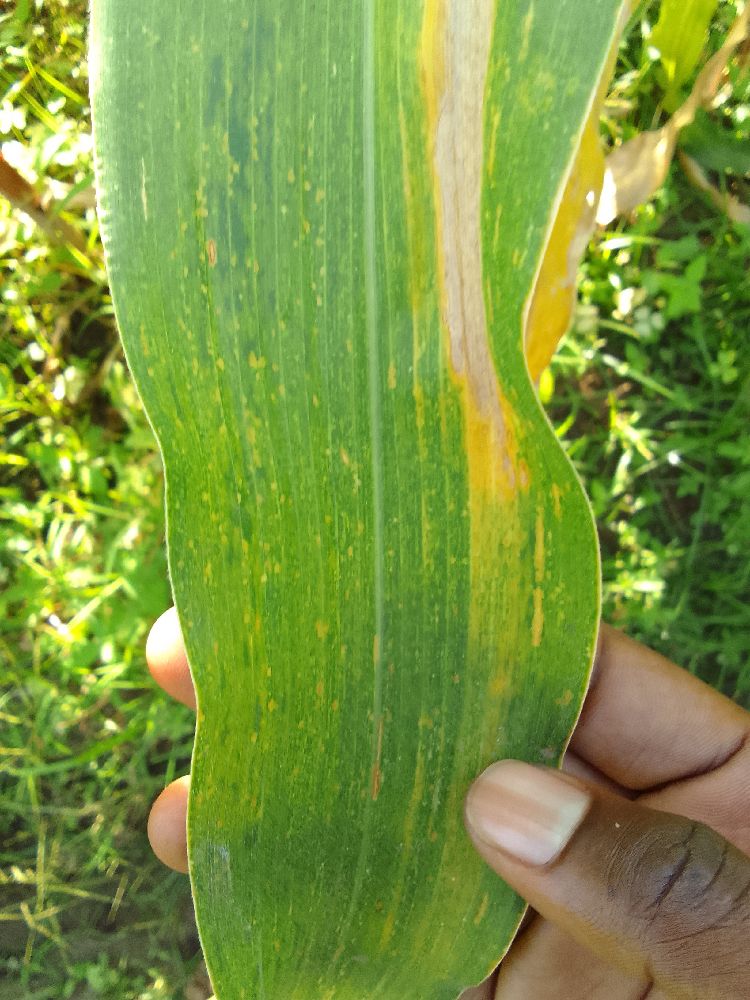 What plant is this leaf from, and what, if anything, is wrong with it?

maize, maize lethal necrosis
